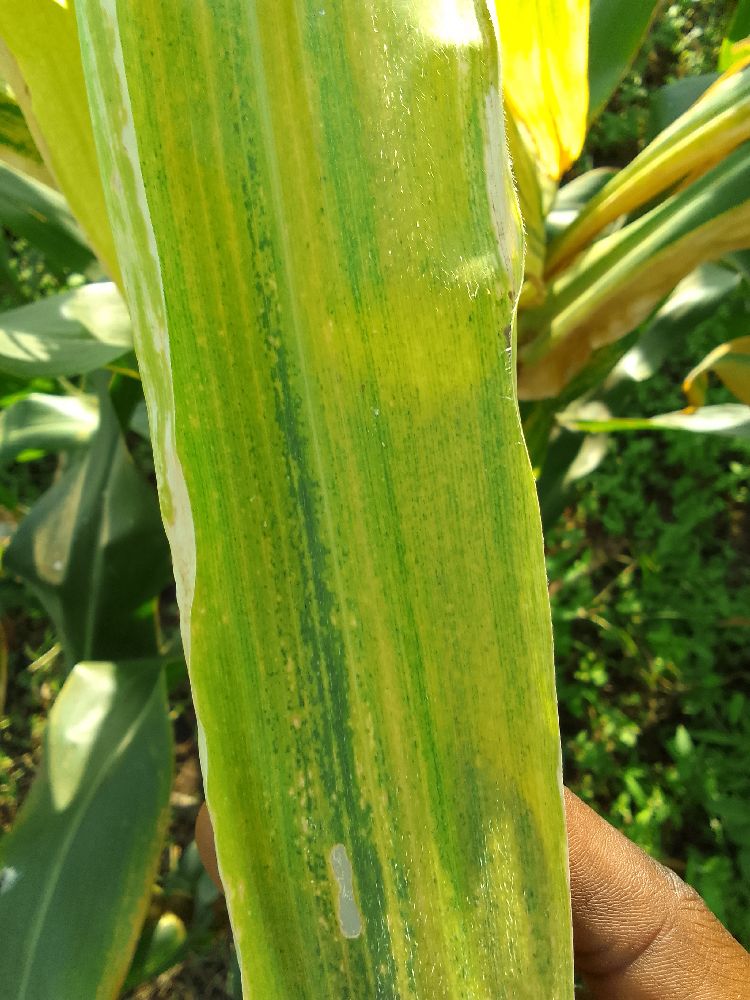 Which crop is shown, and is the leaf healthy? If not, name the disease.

maize, maize lethal necrosis
